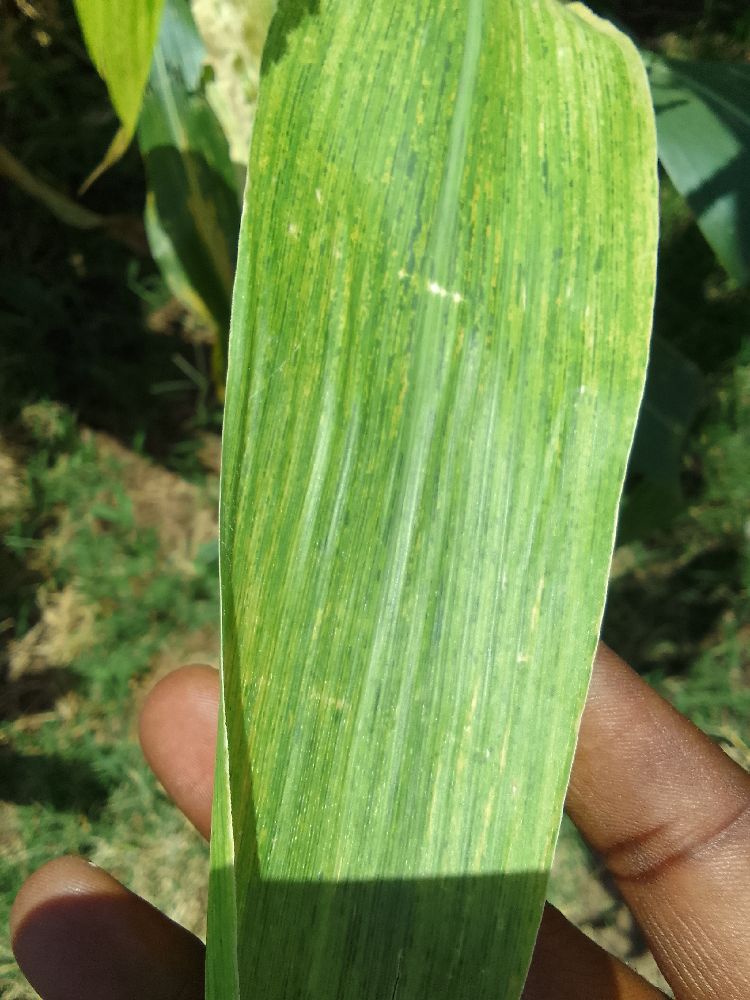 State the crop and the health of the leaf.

maize, maize lethal necrosis
